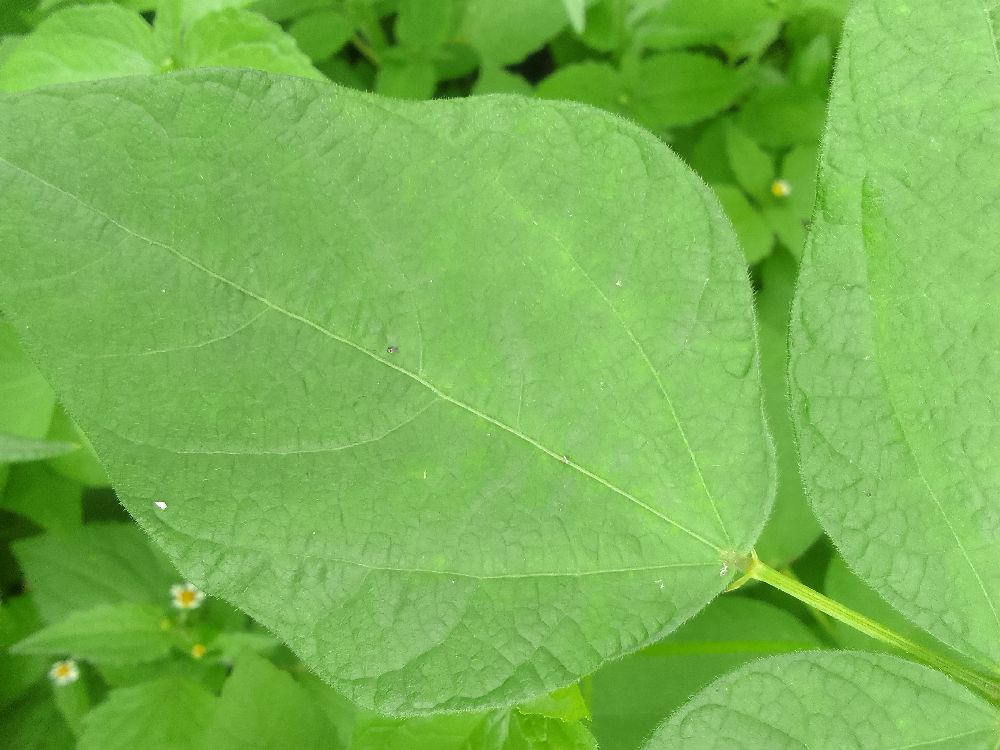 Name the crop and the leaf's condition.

common bean, healthy
